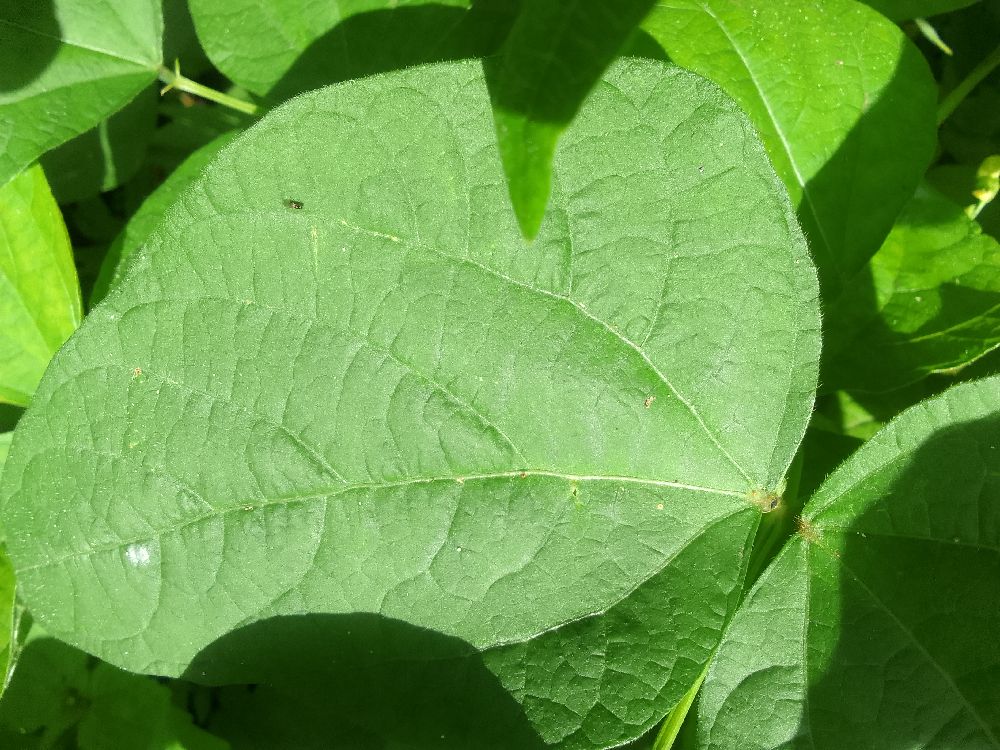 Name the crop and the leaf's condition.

common bean, healthy
